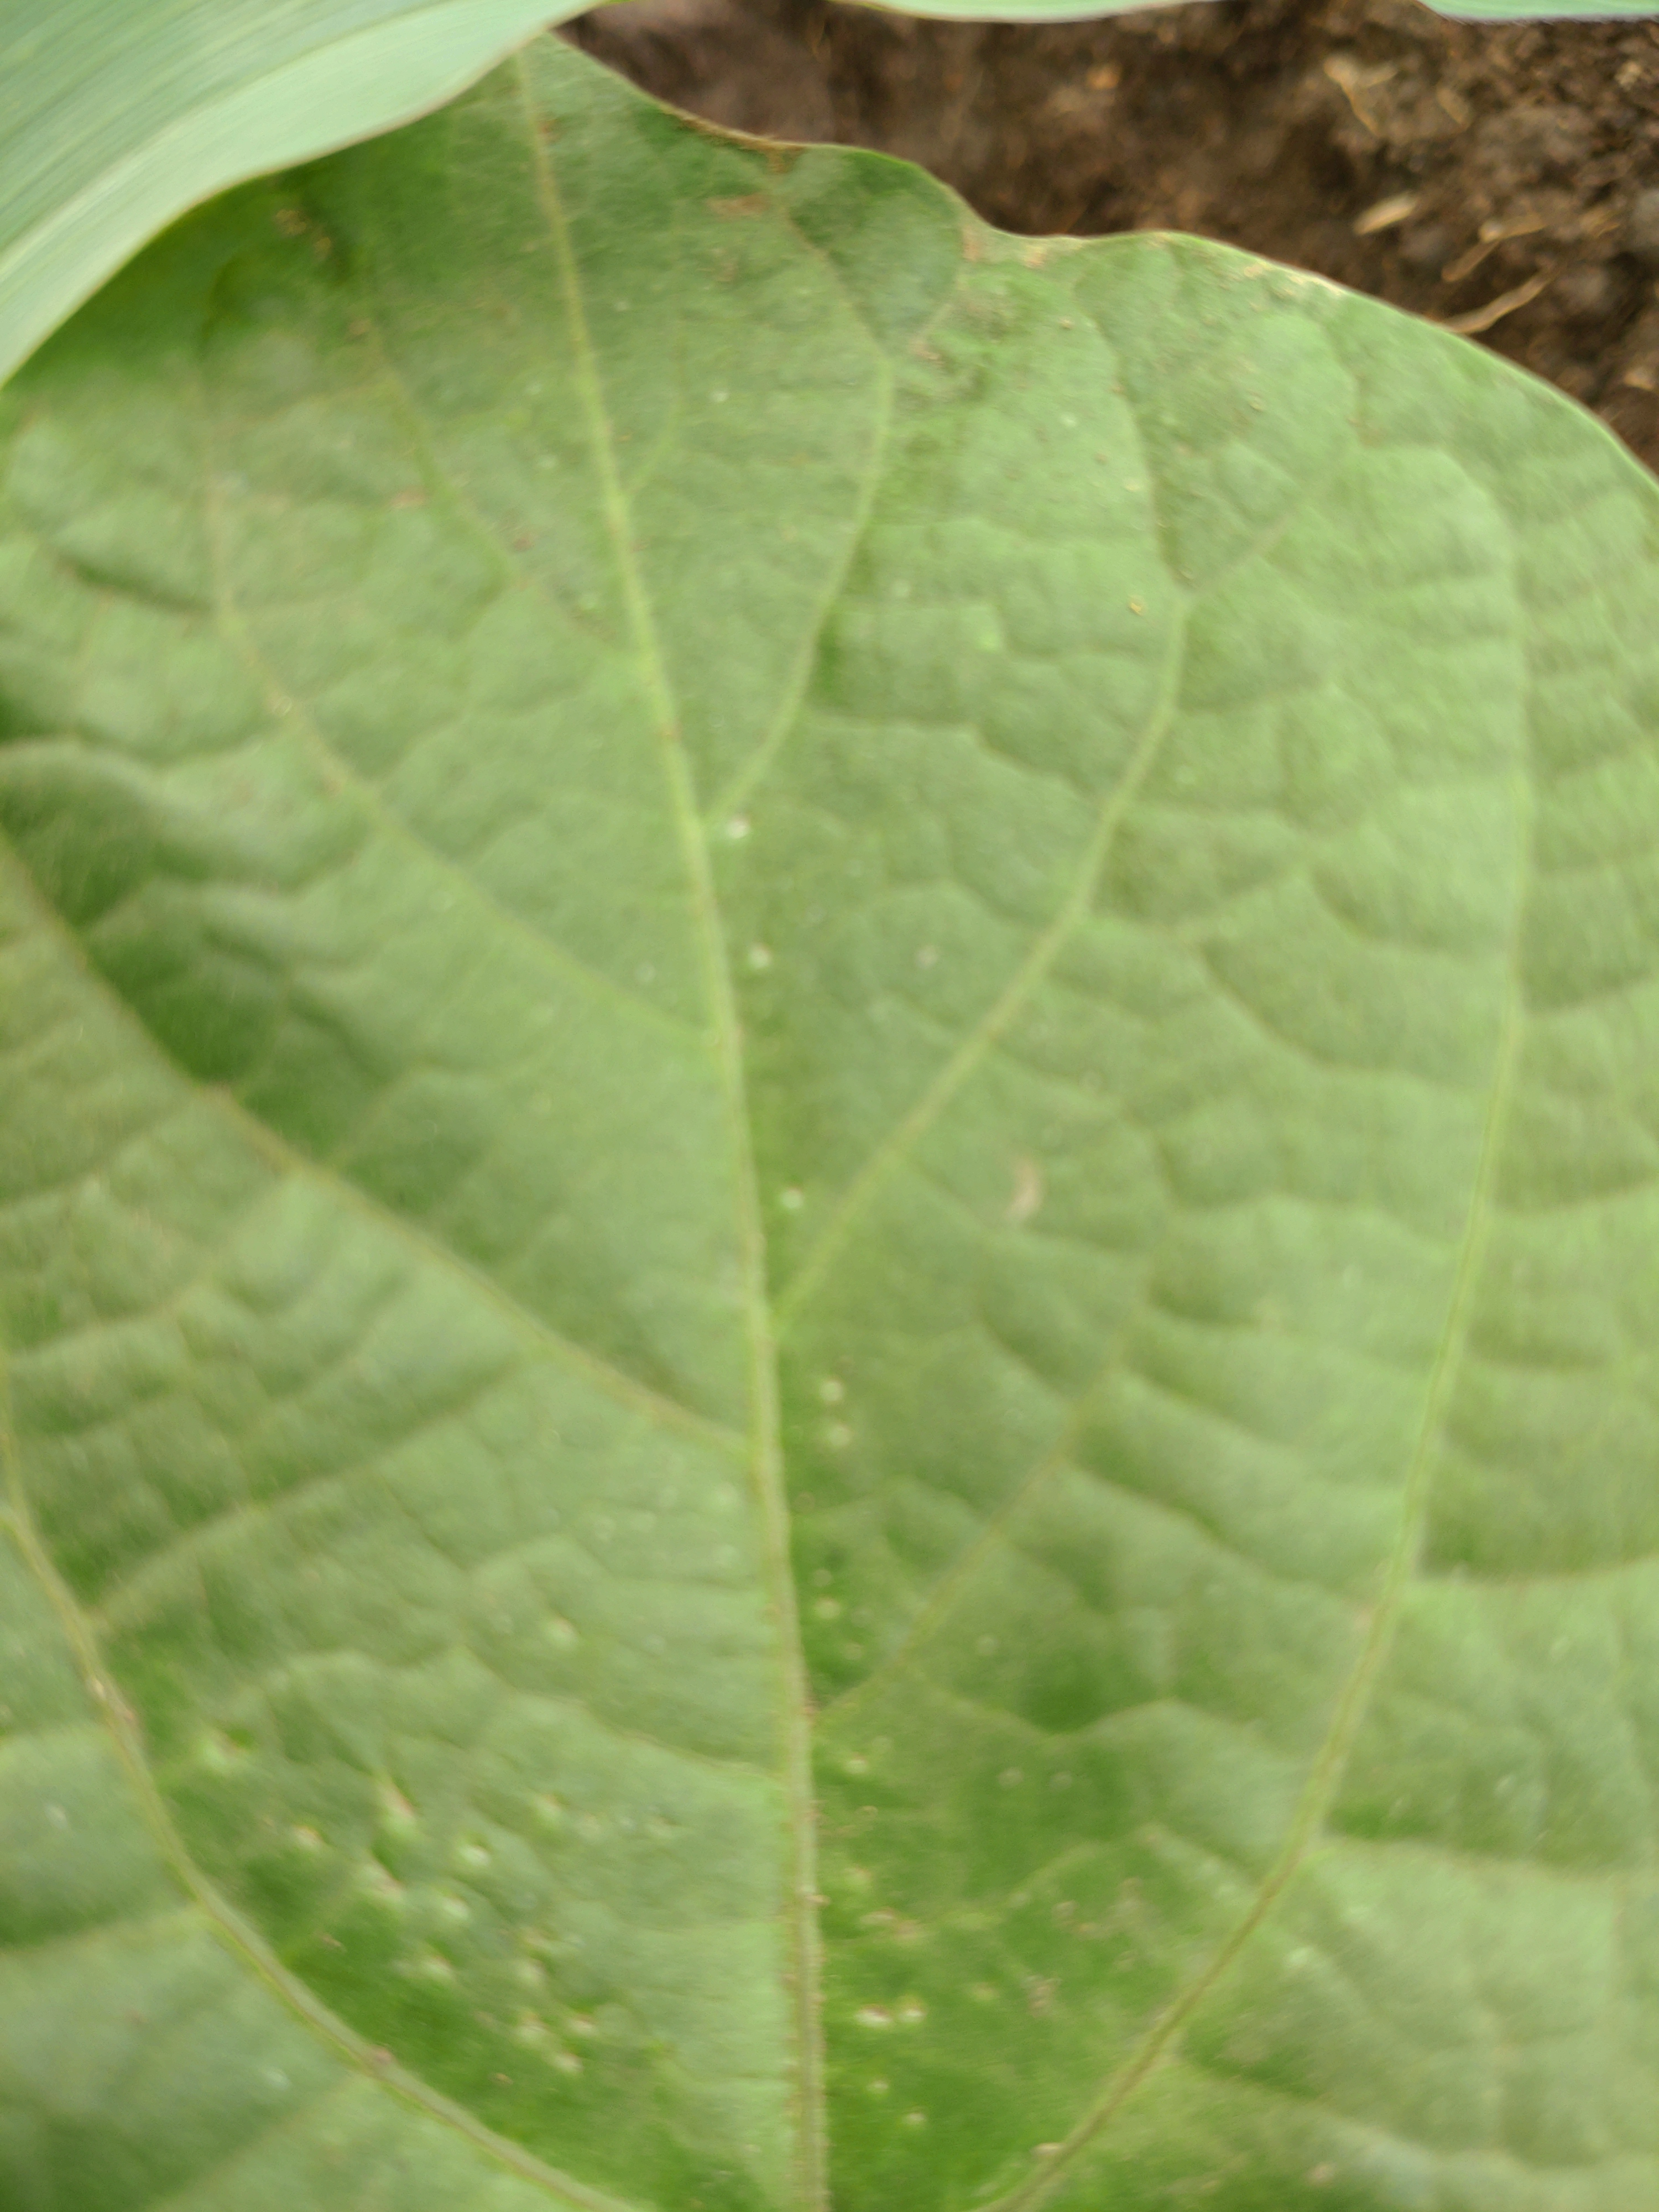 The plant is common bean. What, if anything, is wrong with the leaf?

healthy
